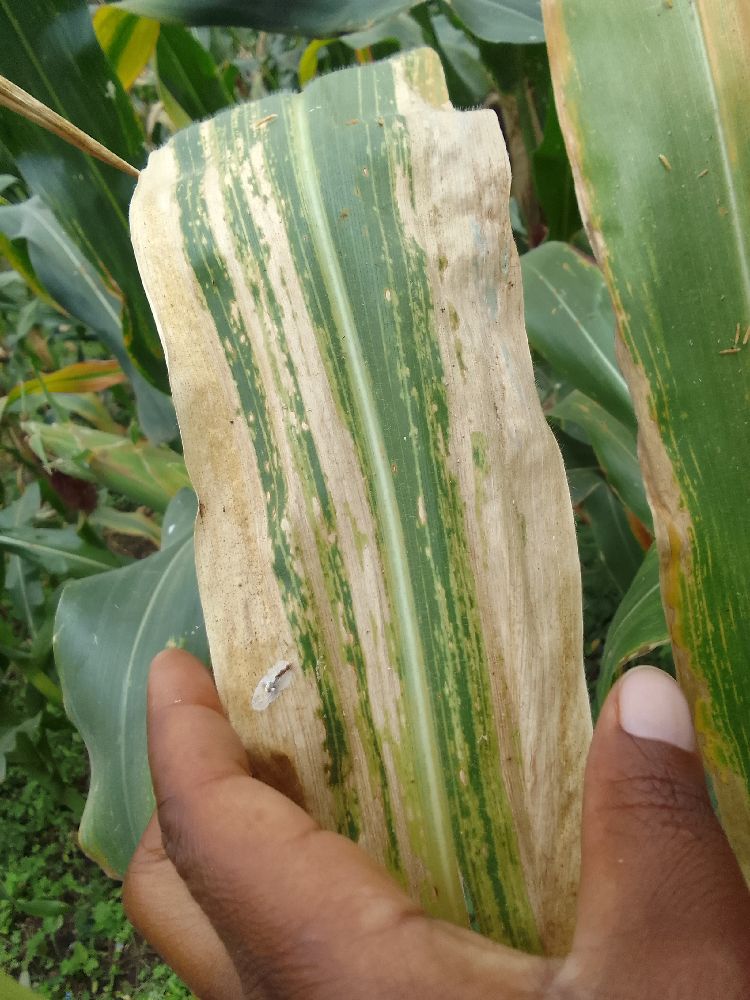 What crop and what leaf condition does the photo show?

maize, maize lethal necrosis
